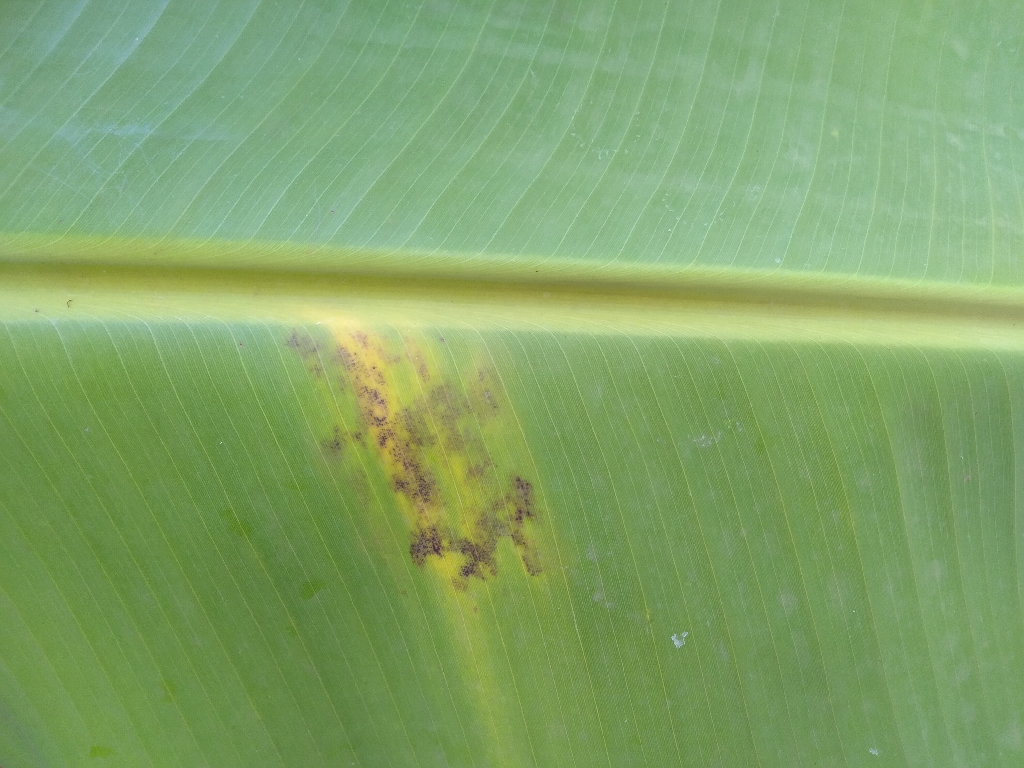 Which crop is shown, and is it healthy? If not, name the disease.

banana, black sigatoka
